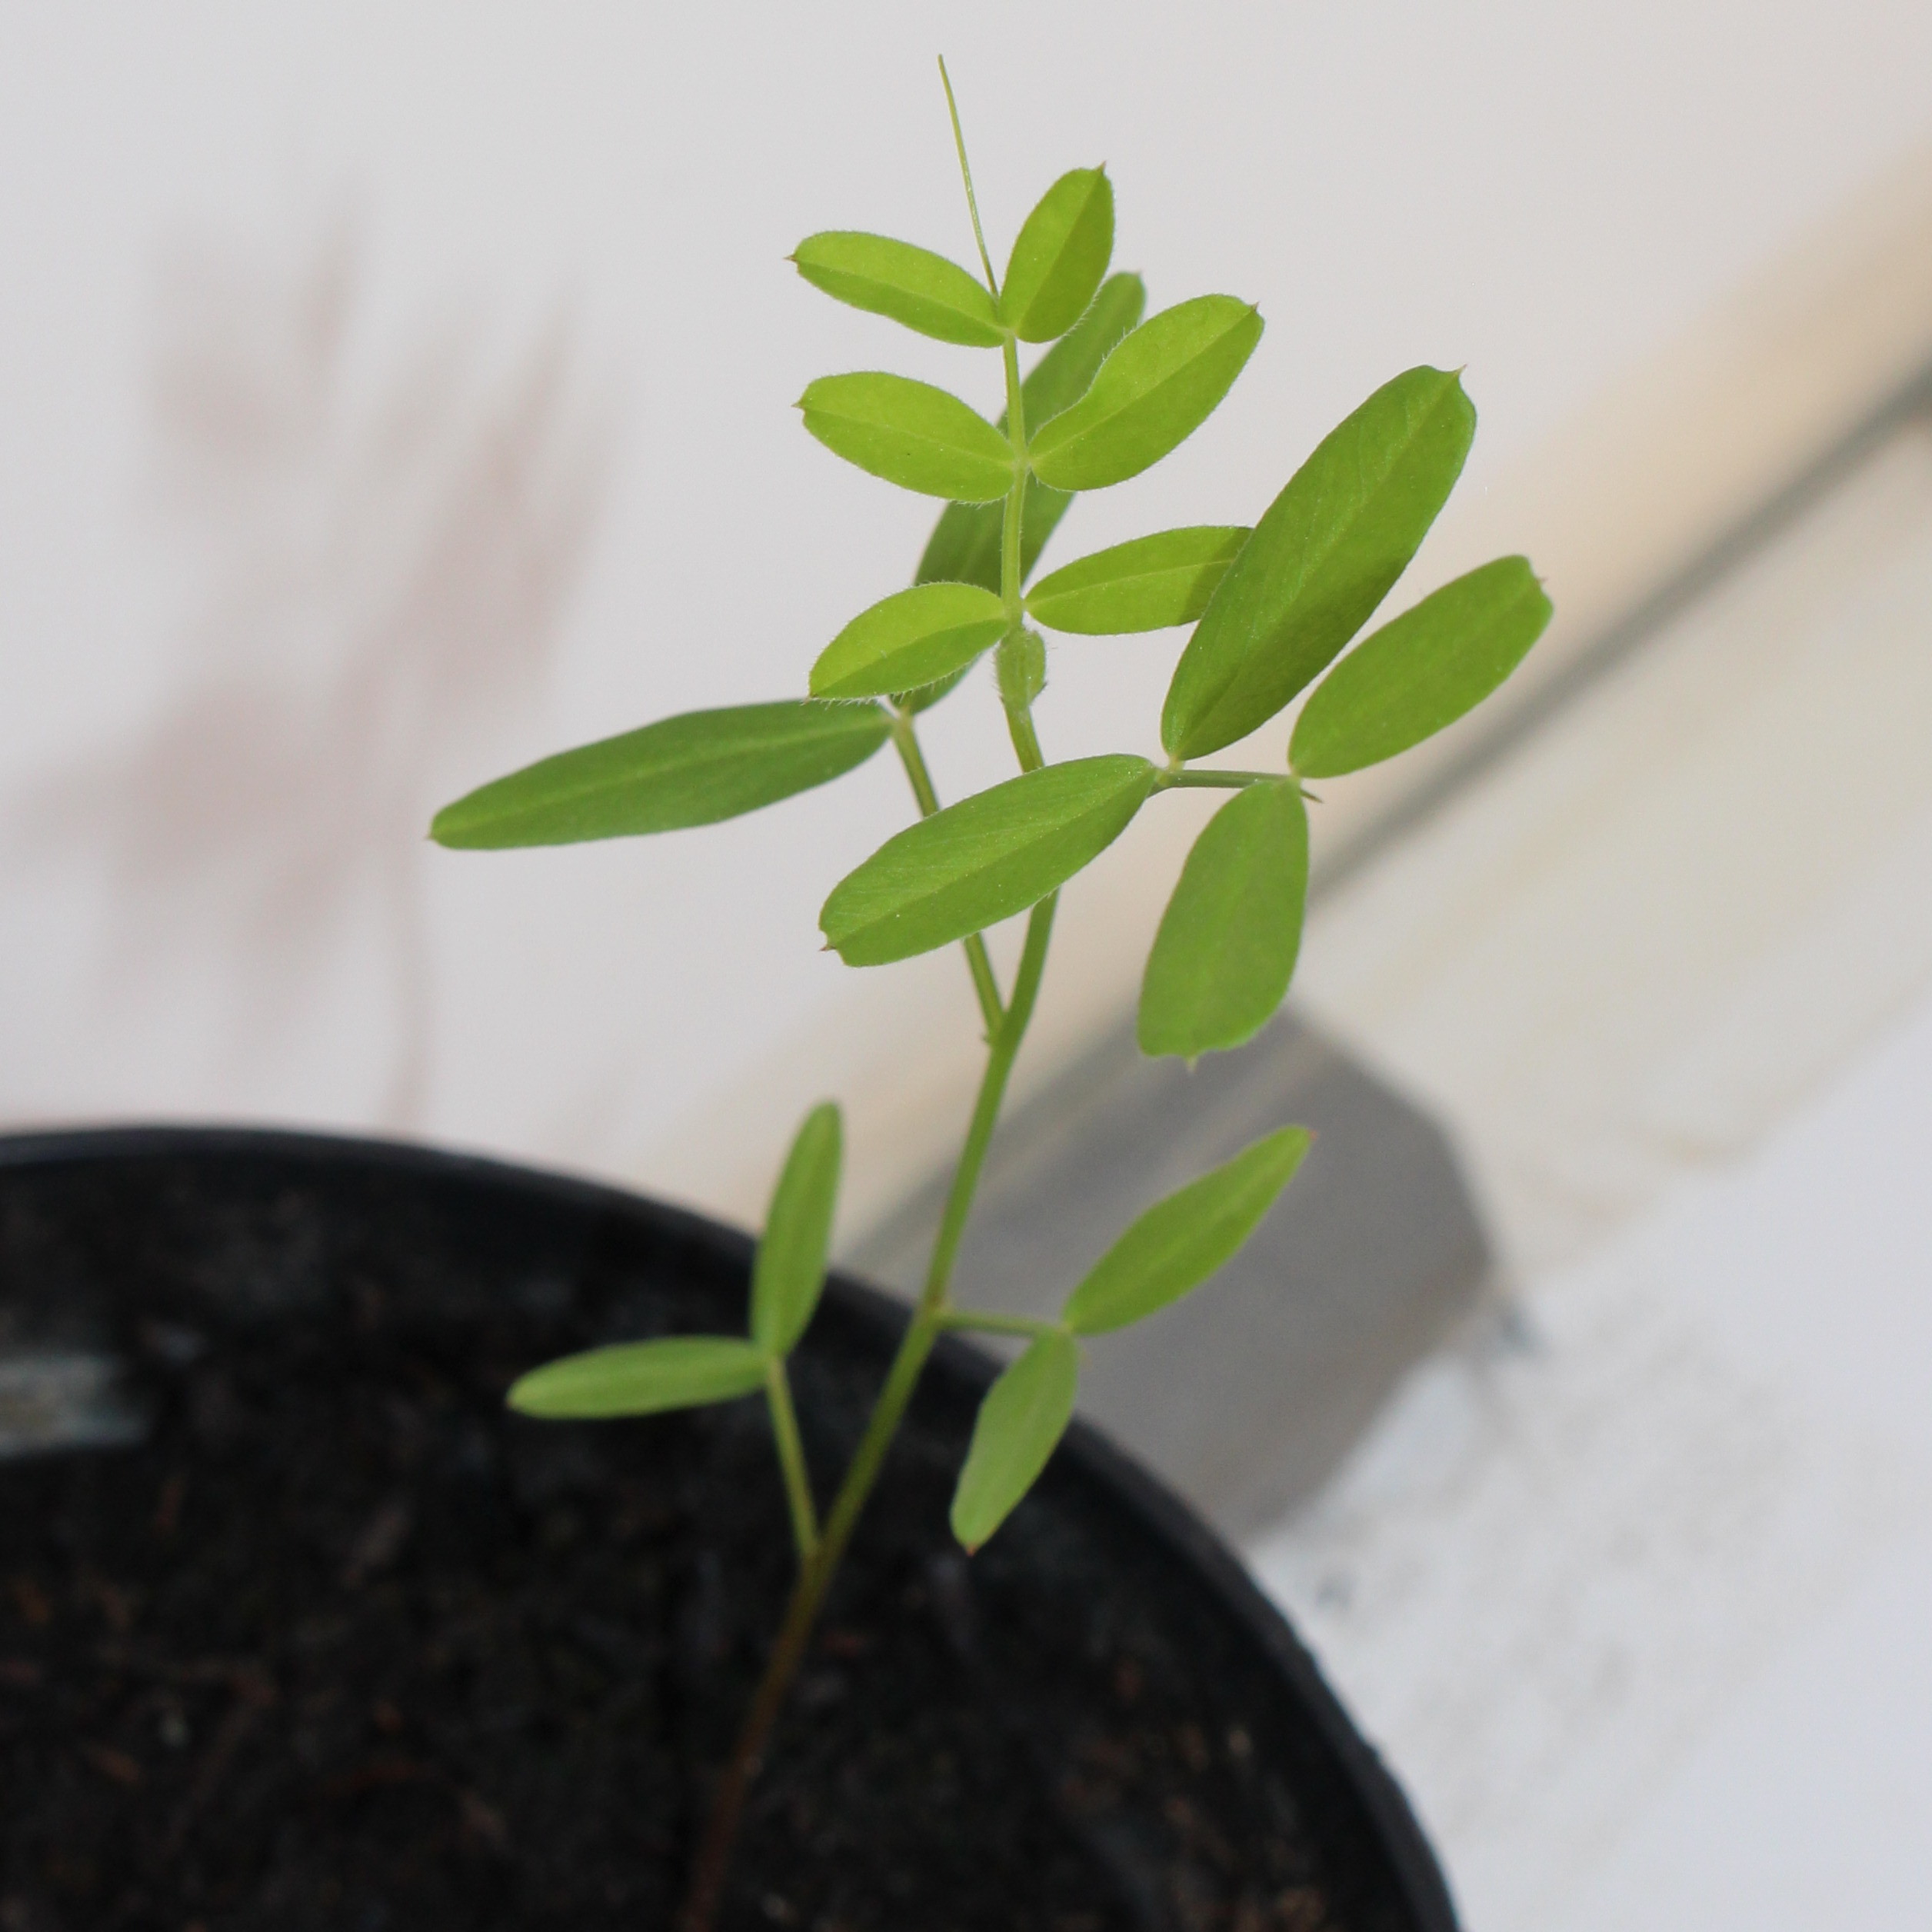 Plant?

Vicia sativa
